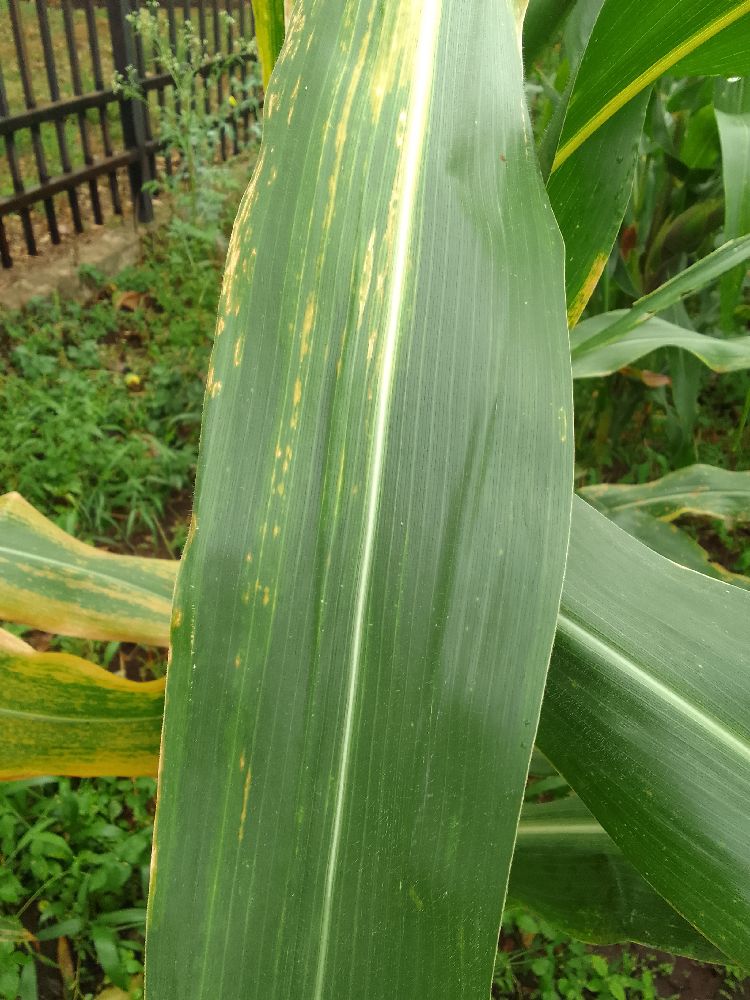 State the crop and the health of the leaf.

maize, maize lethal necrosis
